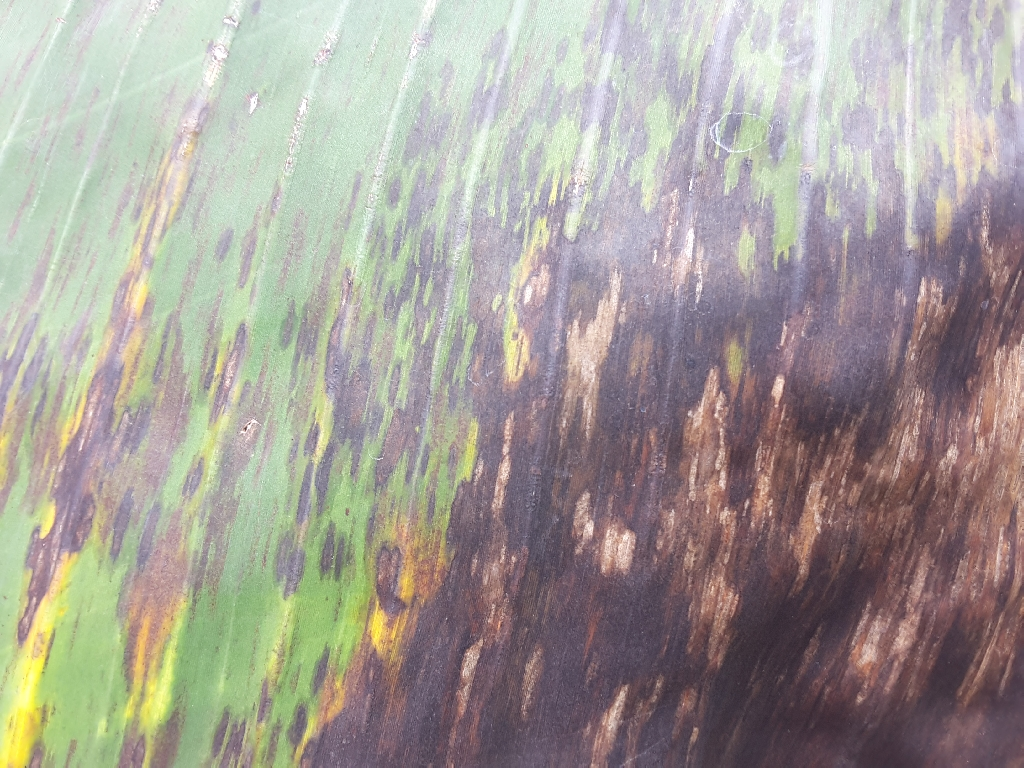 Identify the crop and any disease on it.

banana, black sigatoka
